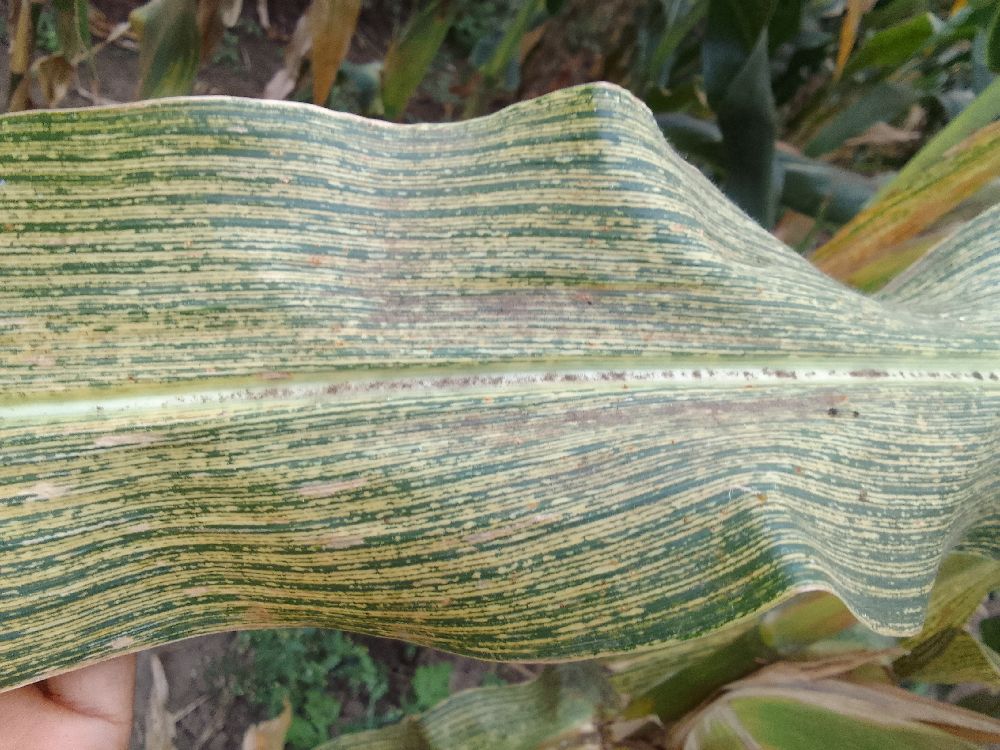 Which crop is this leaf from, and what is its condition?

maize, maize streak virus
